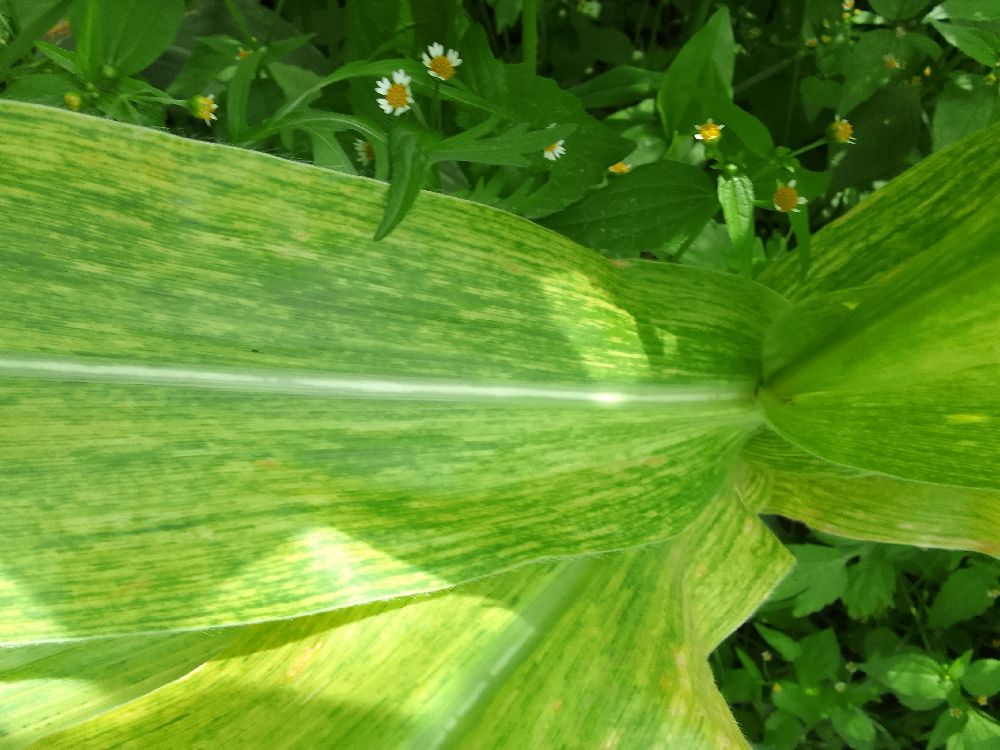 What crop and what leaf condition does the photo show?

maize, maize lethal necrosis
